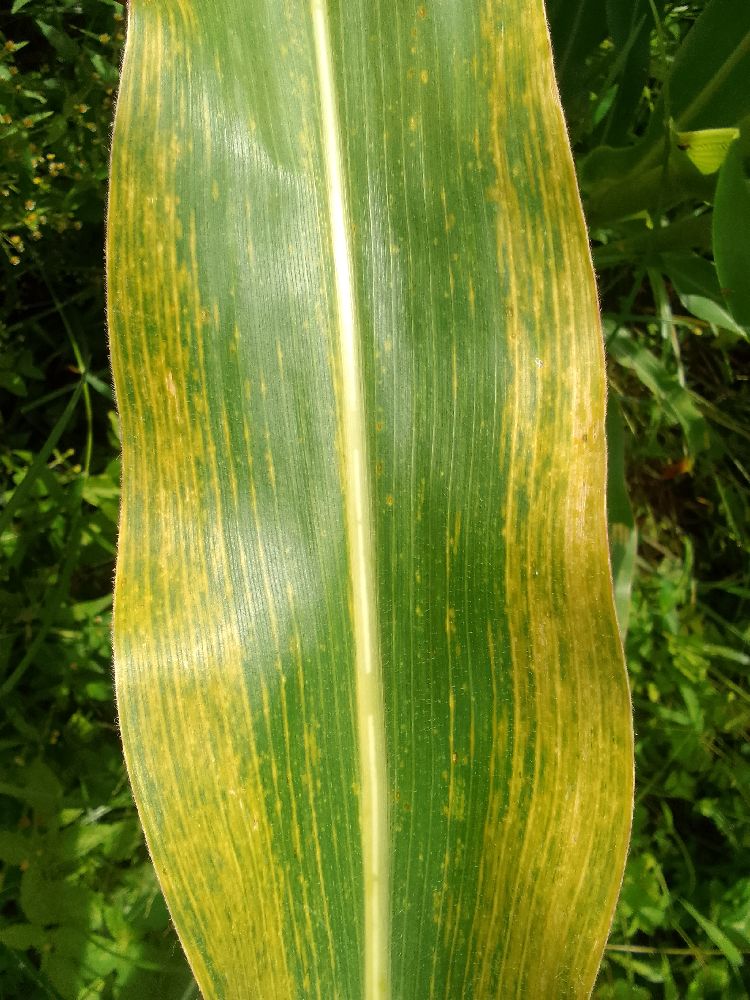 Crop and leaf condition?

maize, maize lethal necrosis
